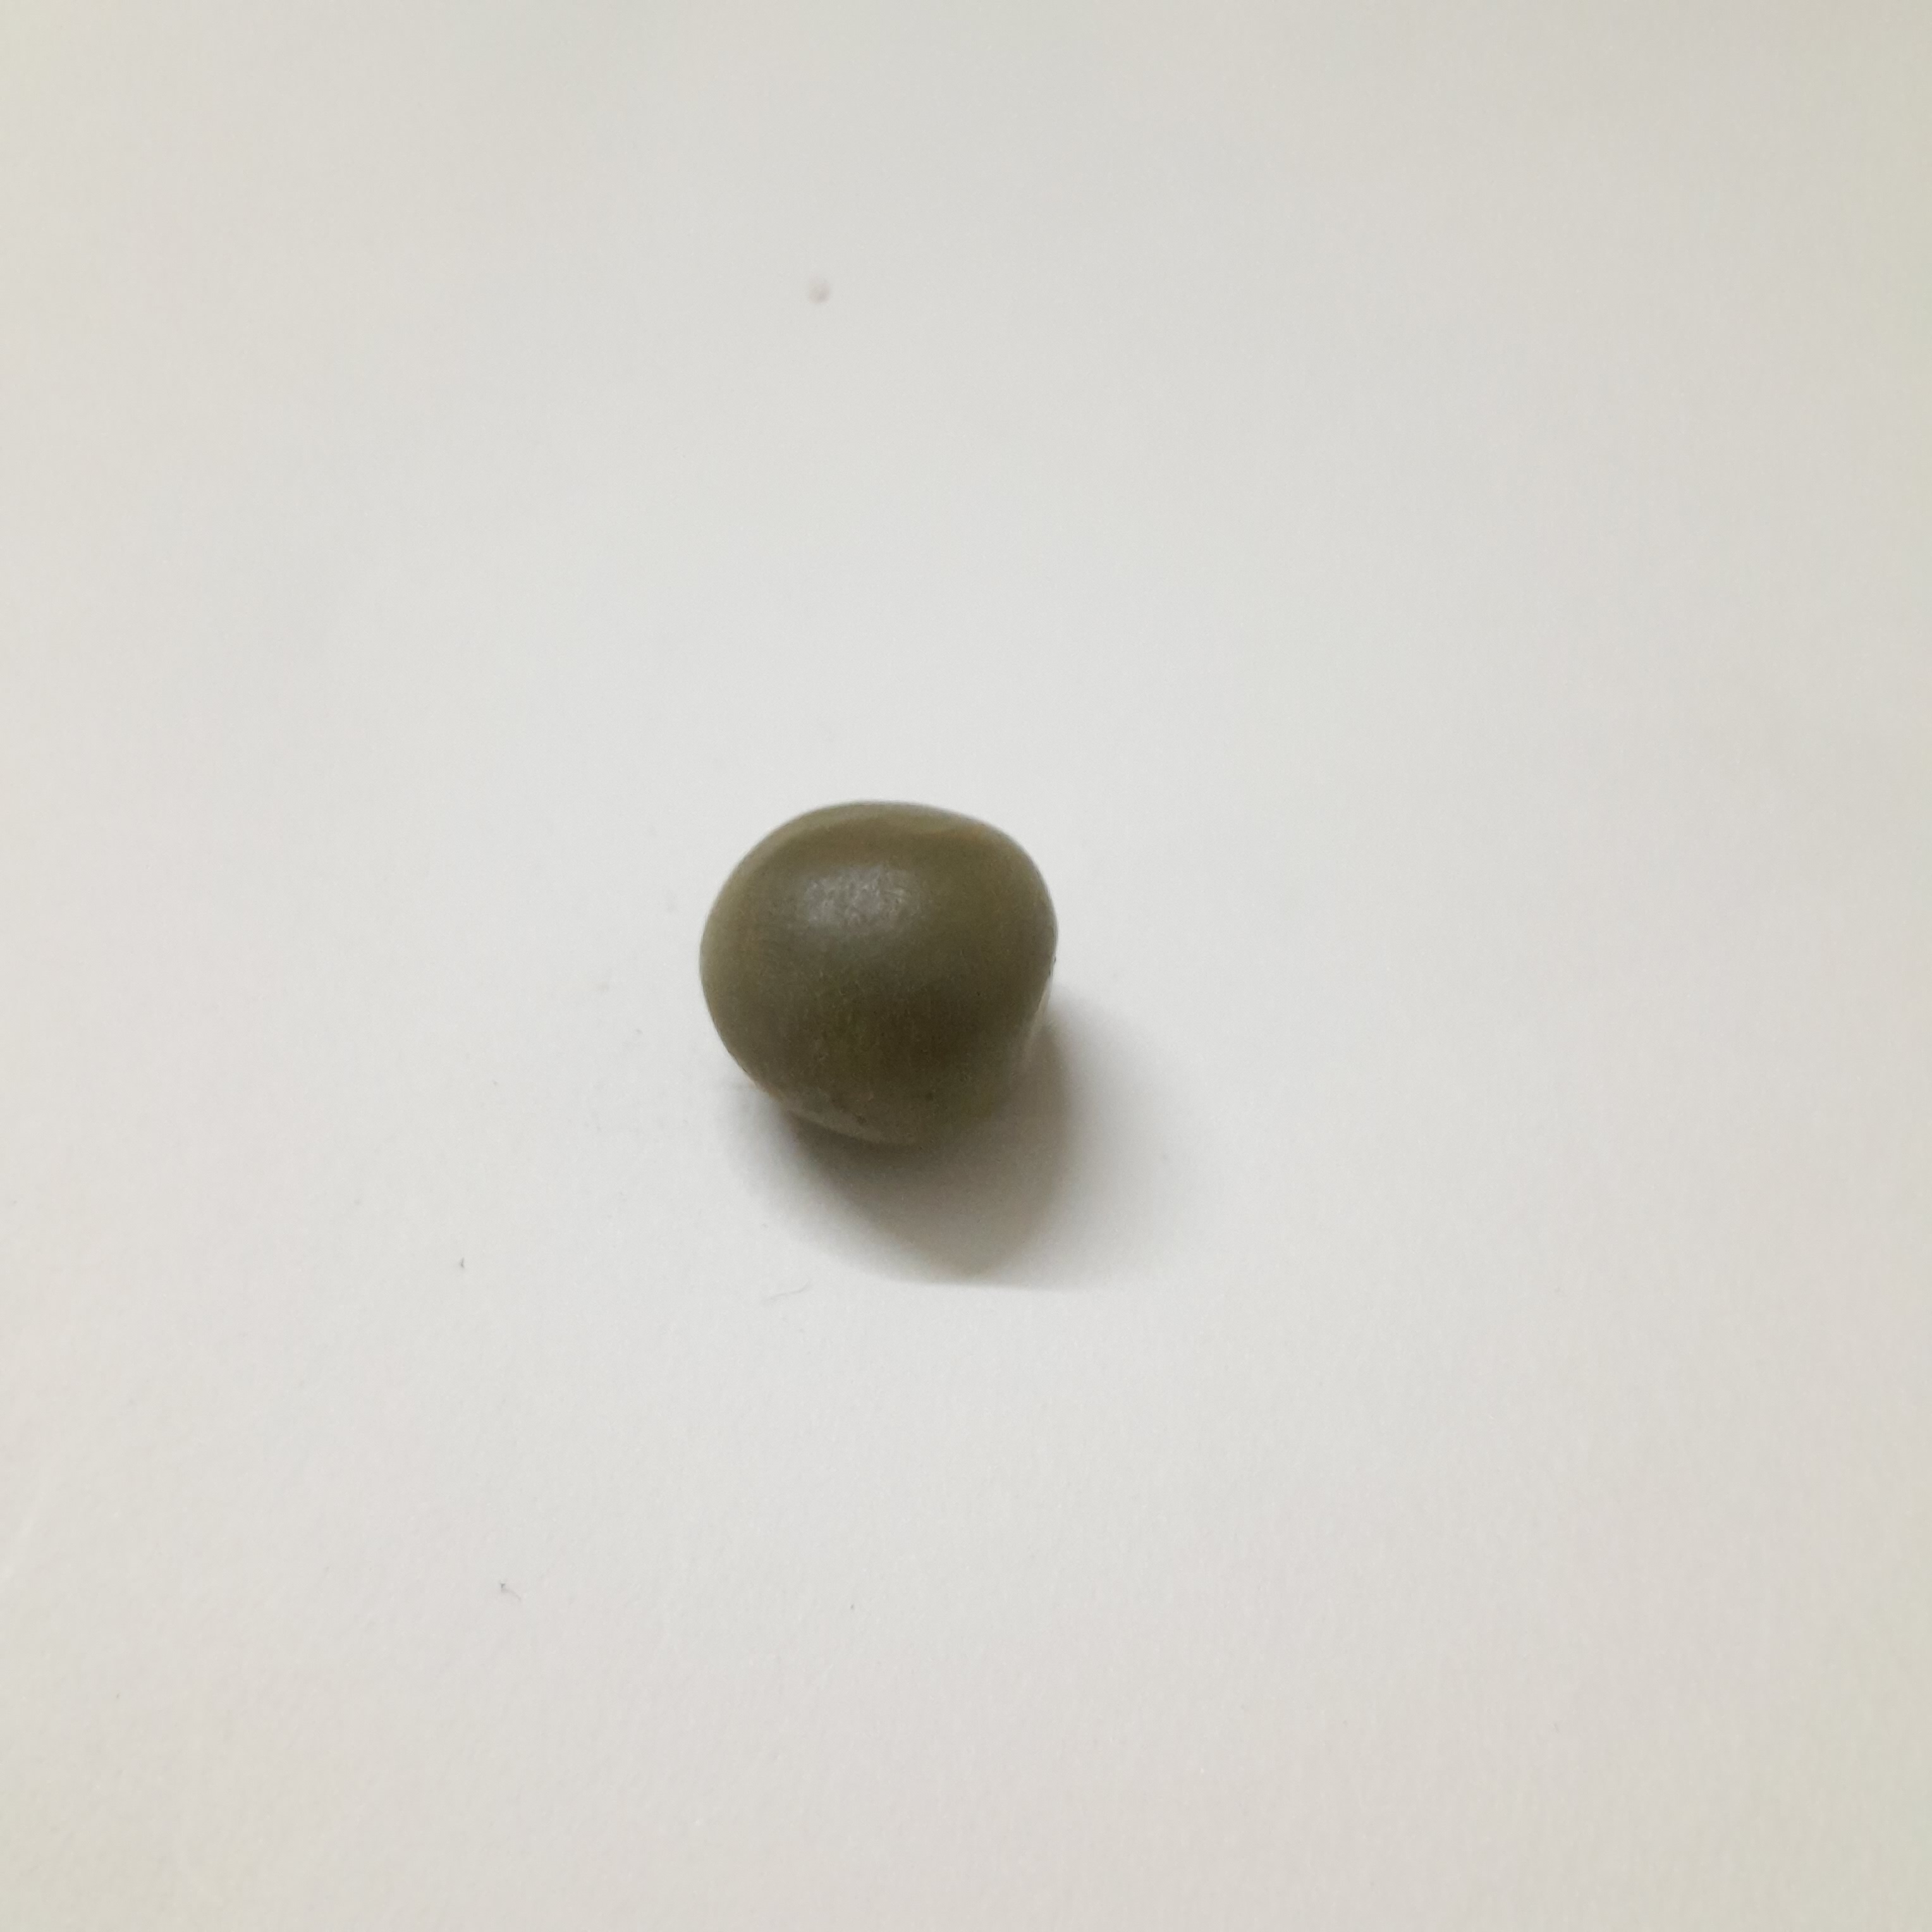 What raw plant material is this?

sagargota
